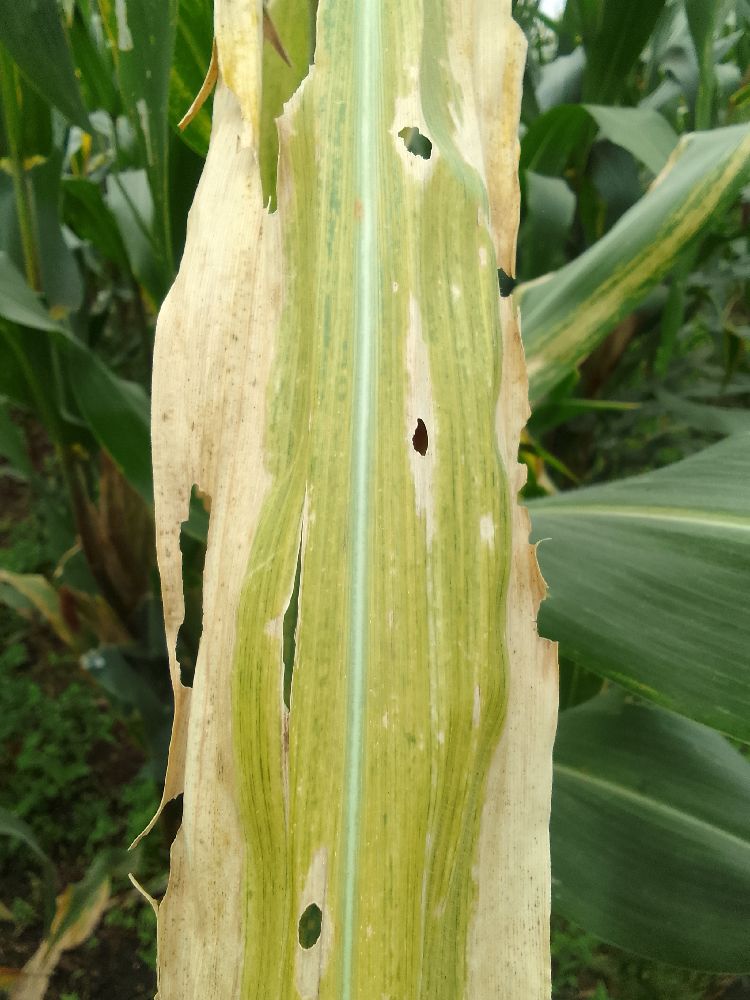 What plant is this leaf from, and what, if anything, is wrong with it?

maize, maize lethal necrosis
